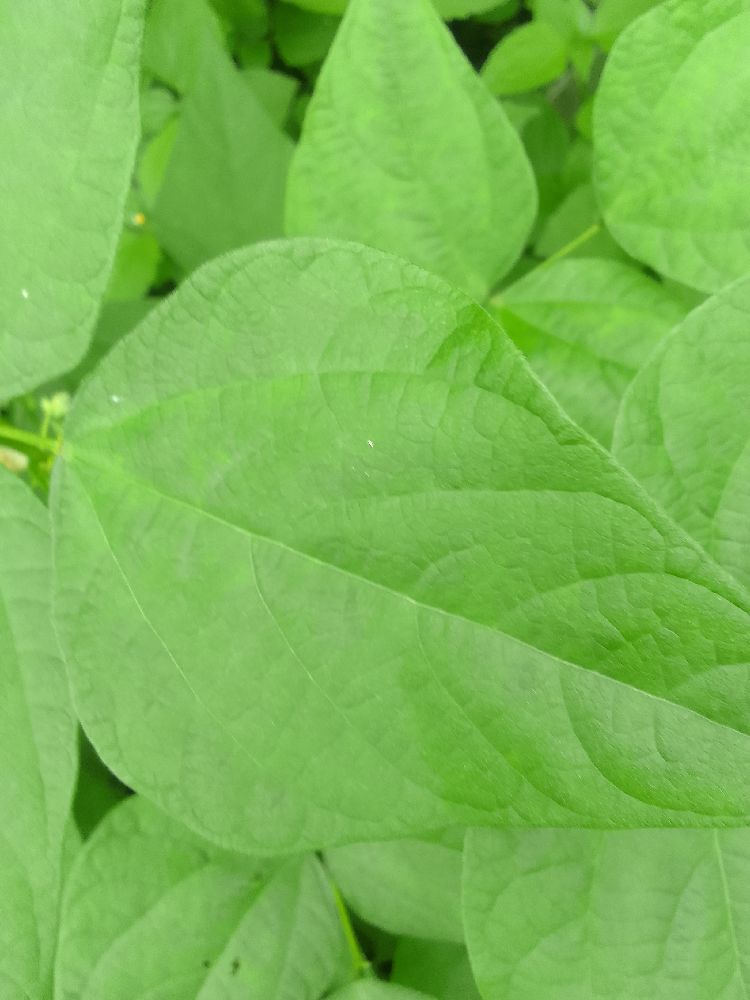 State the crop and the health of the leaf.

common bean, healthy
